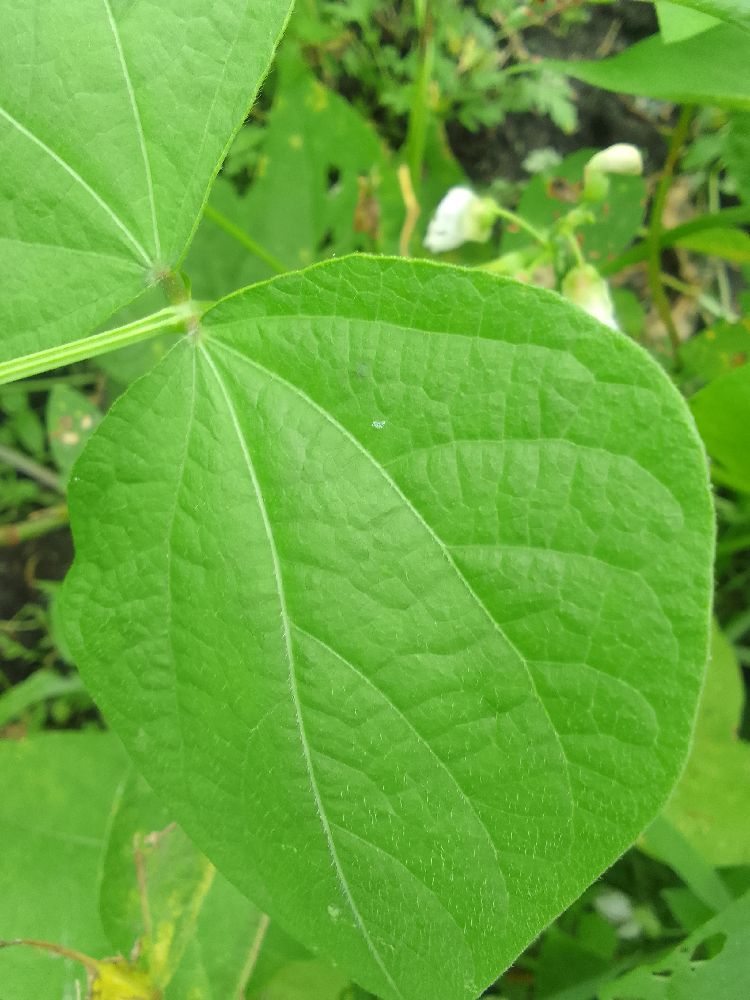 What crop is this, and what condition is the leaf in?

common bean, healthy
